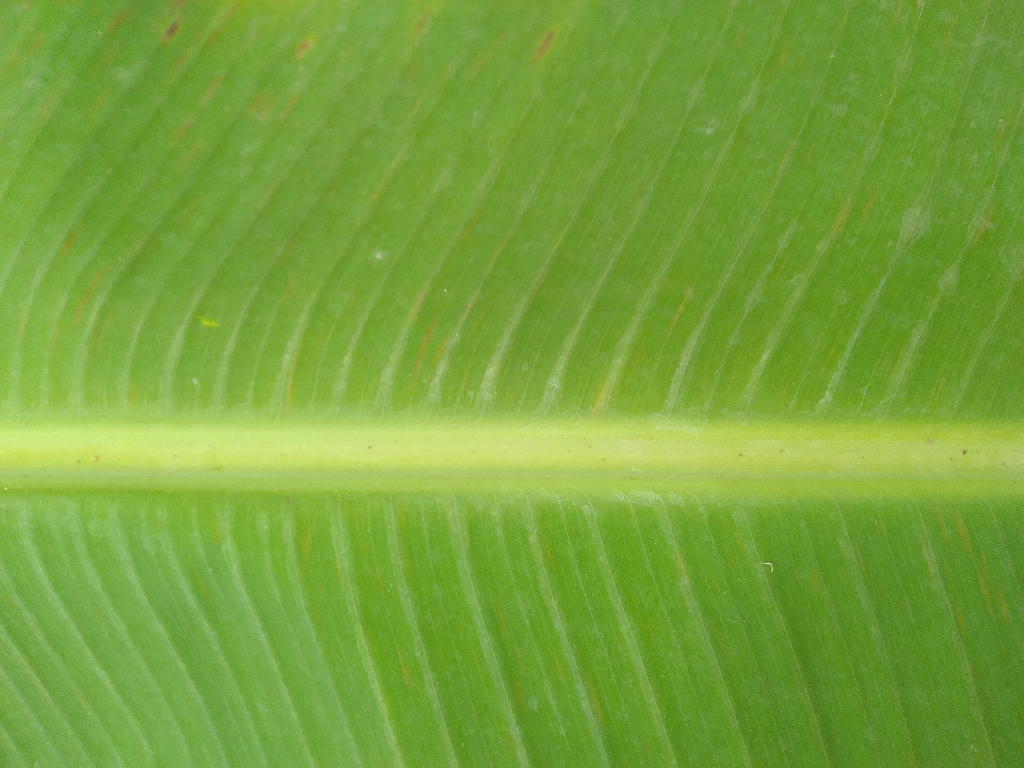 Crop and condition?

banana, healthy
